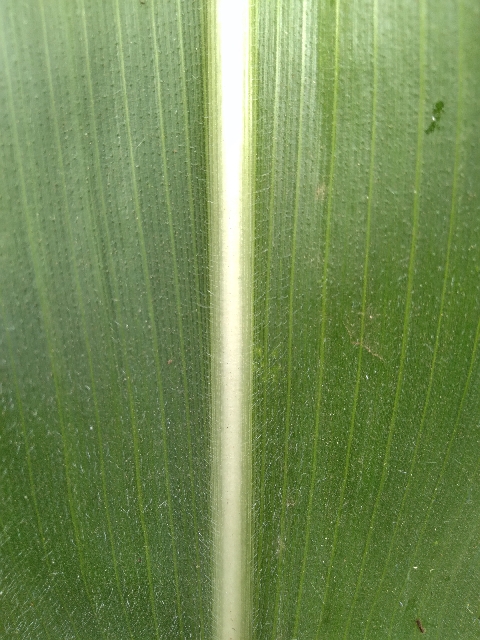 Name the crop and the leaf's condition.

maize, healthy
